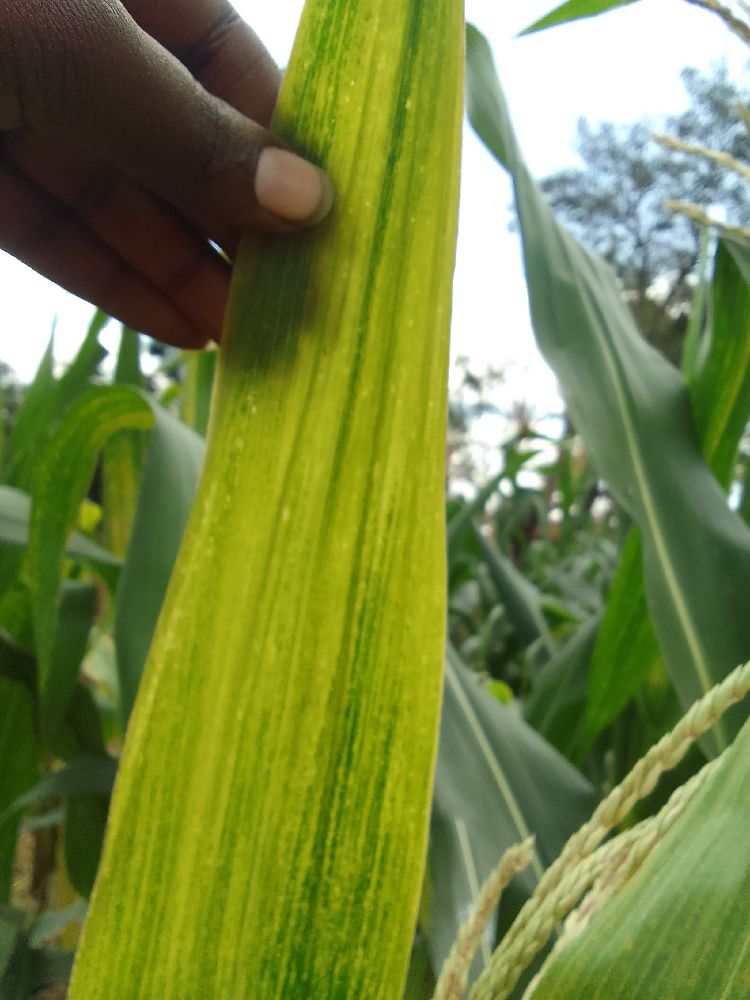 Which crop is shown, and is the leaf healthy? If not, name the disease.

maize, maize lethal necrosis
